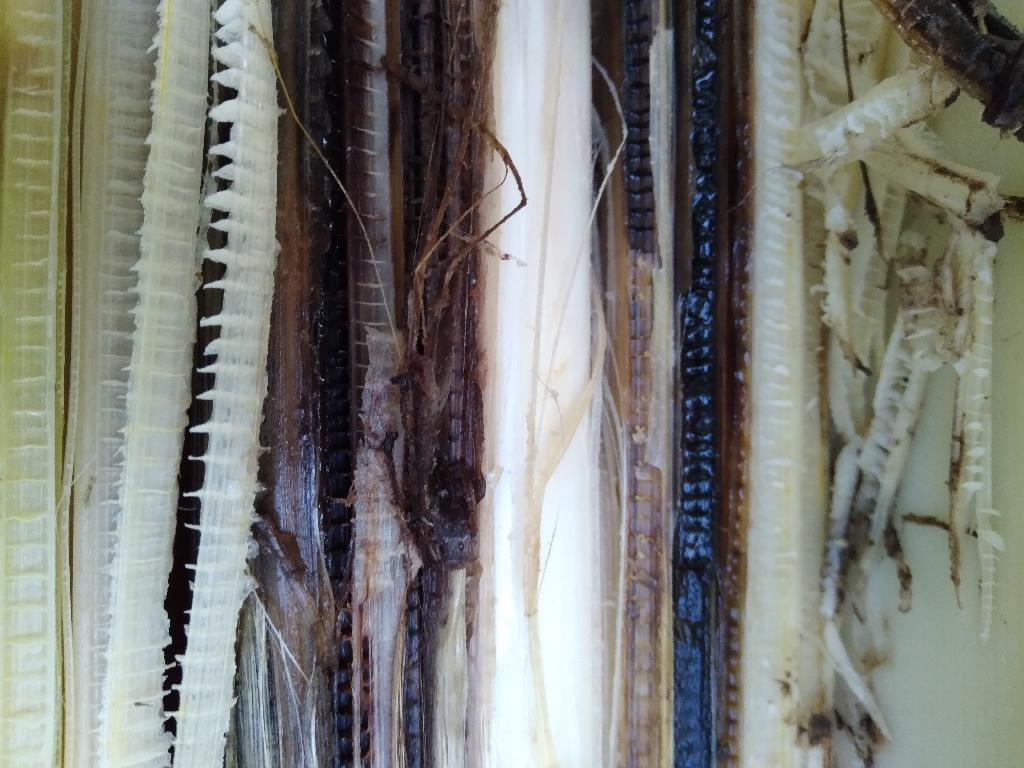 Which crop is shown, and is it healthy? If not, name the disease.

banana, fusarium wilt race 1
